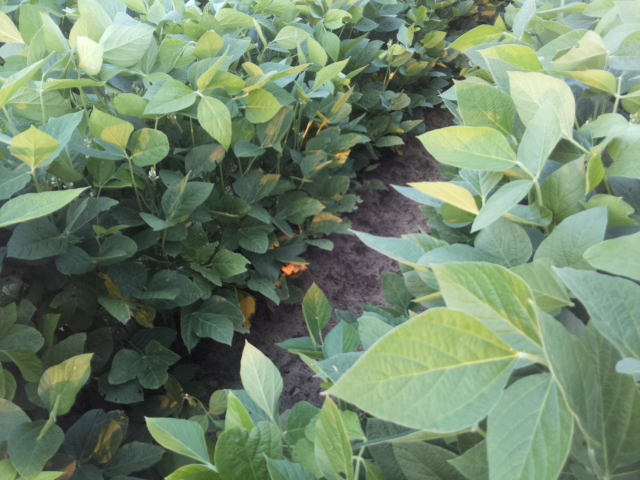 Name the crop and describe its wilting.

soybean, leaves with no wilting
